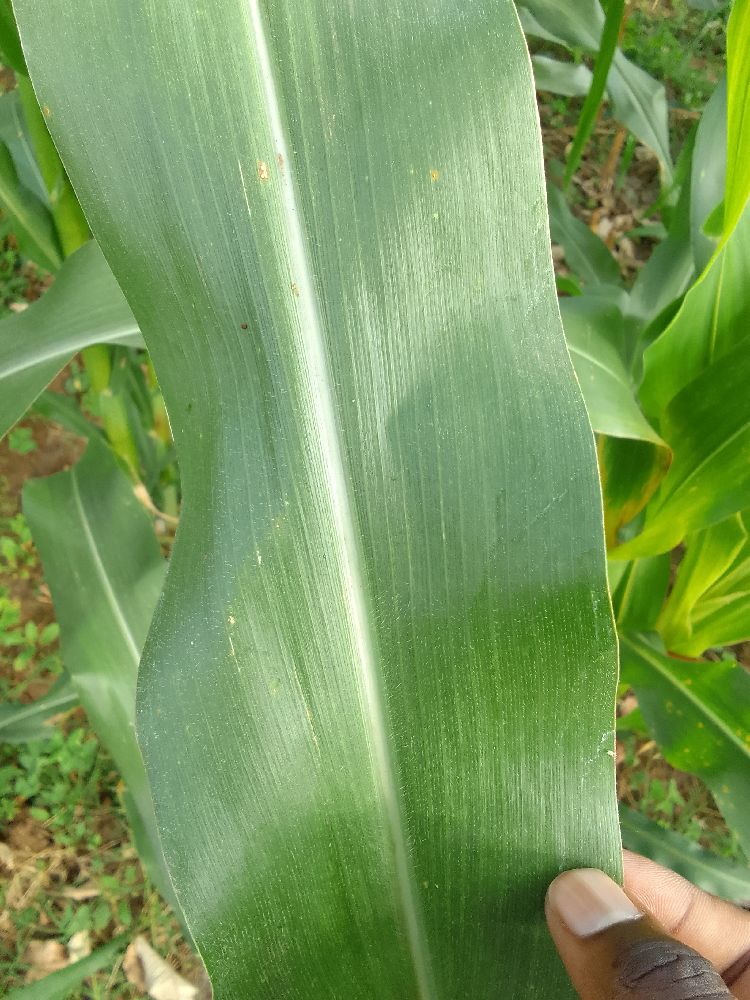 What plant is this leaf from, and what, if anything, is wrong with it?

maize, healthy
